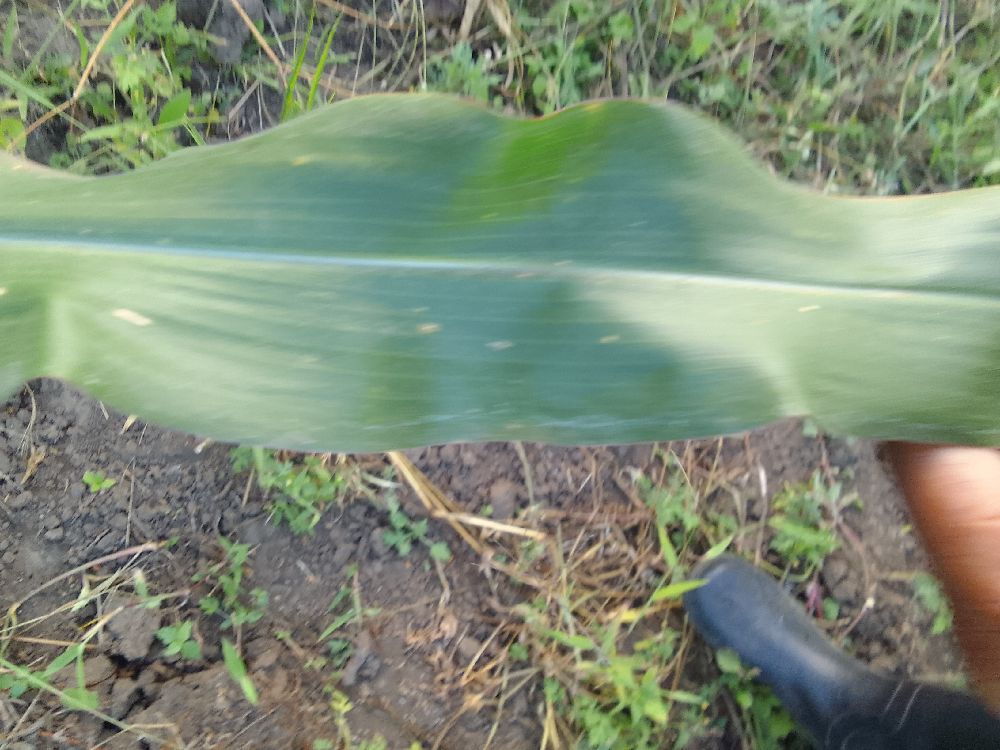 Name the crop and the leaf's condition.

maize, healthy
